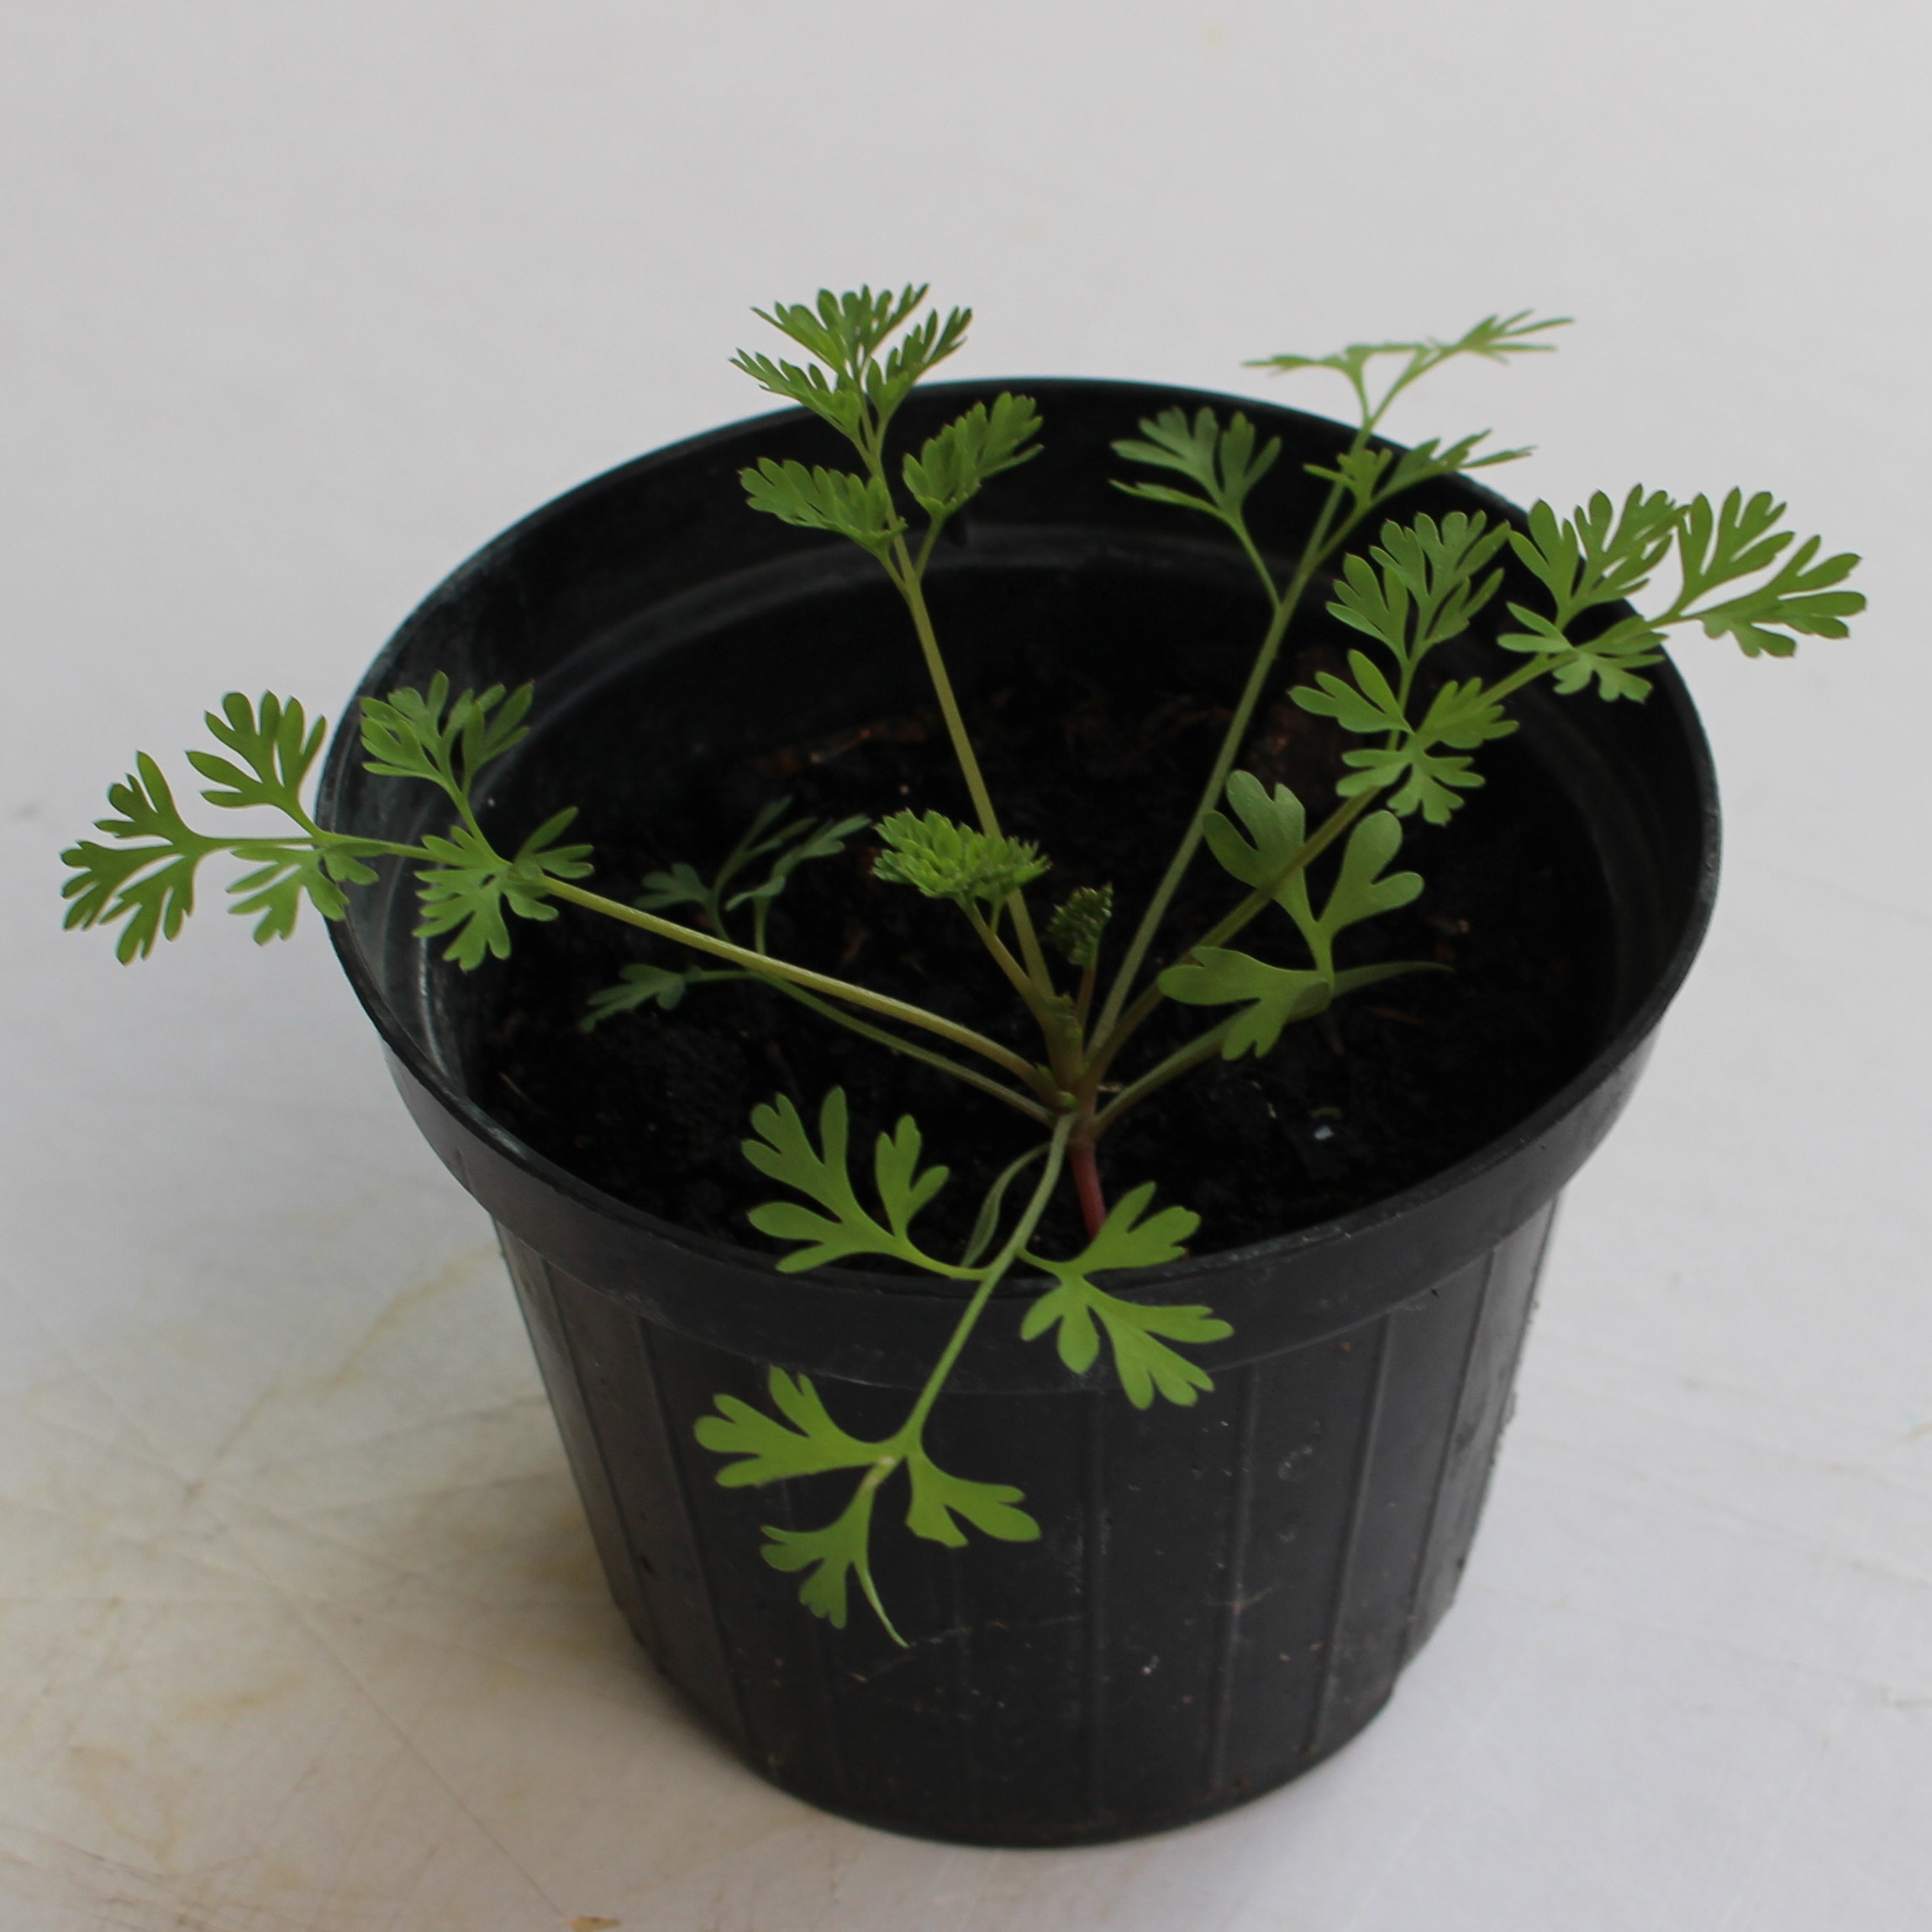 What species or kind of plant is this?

Fumaria officinalis
